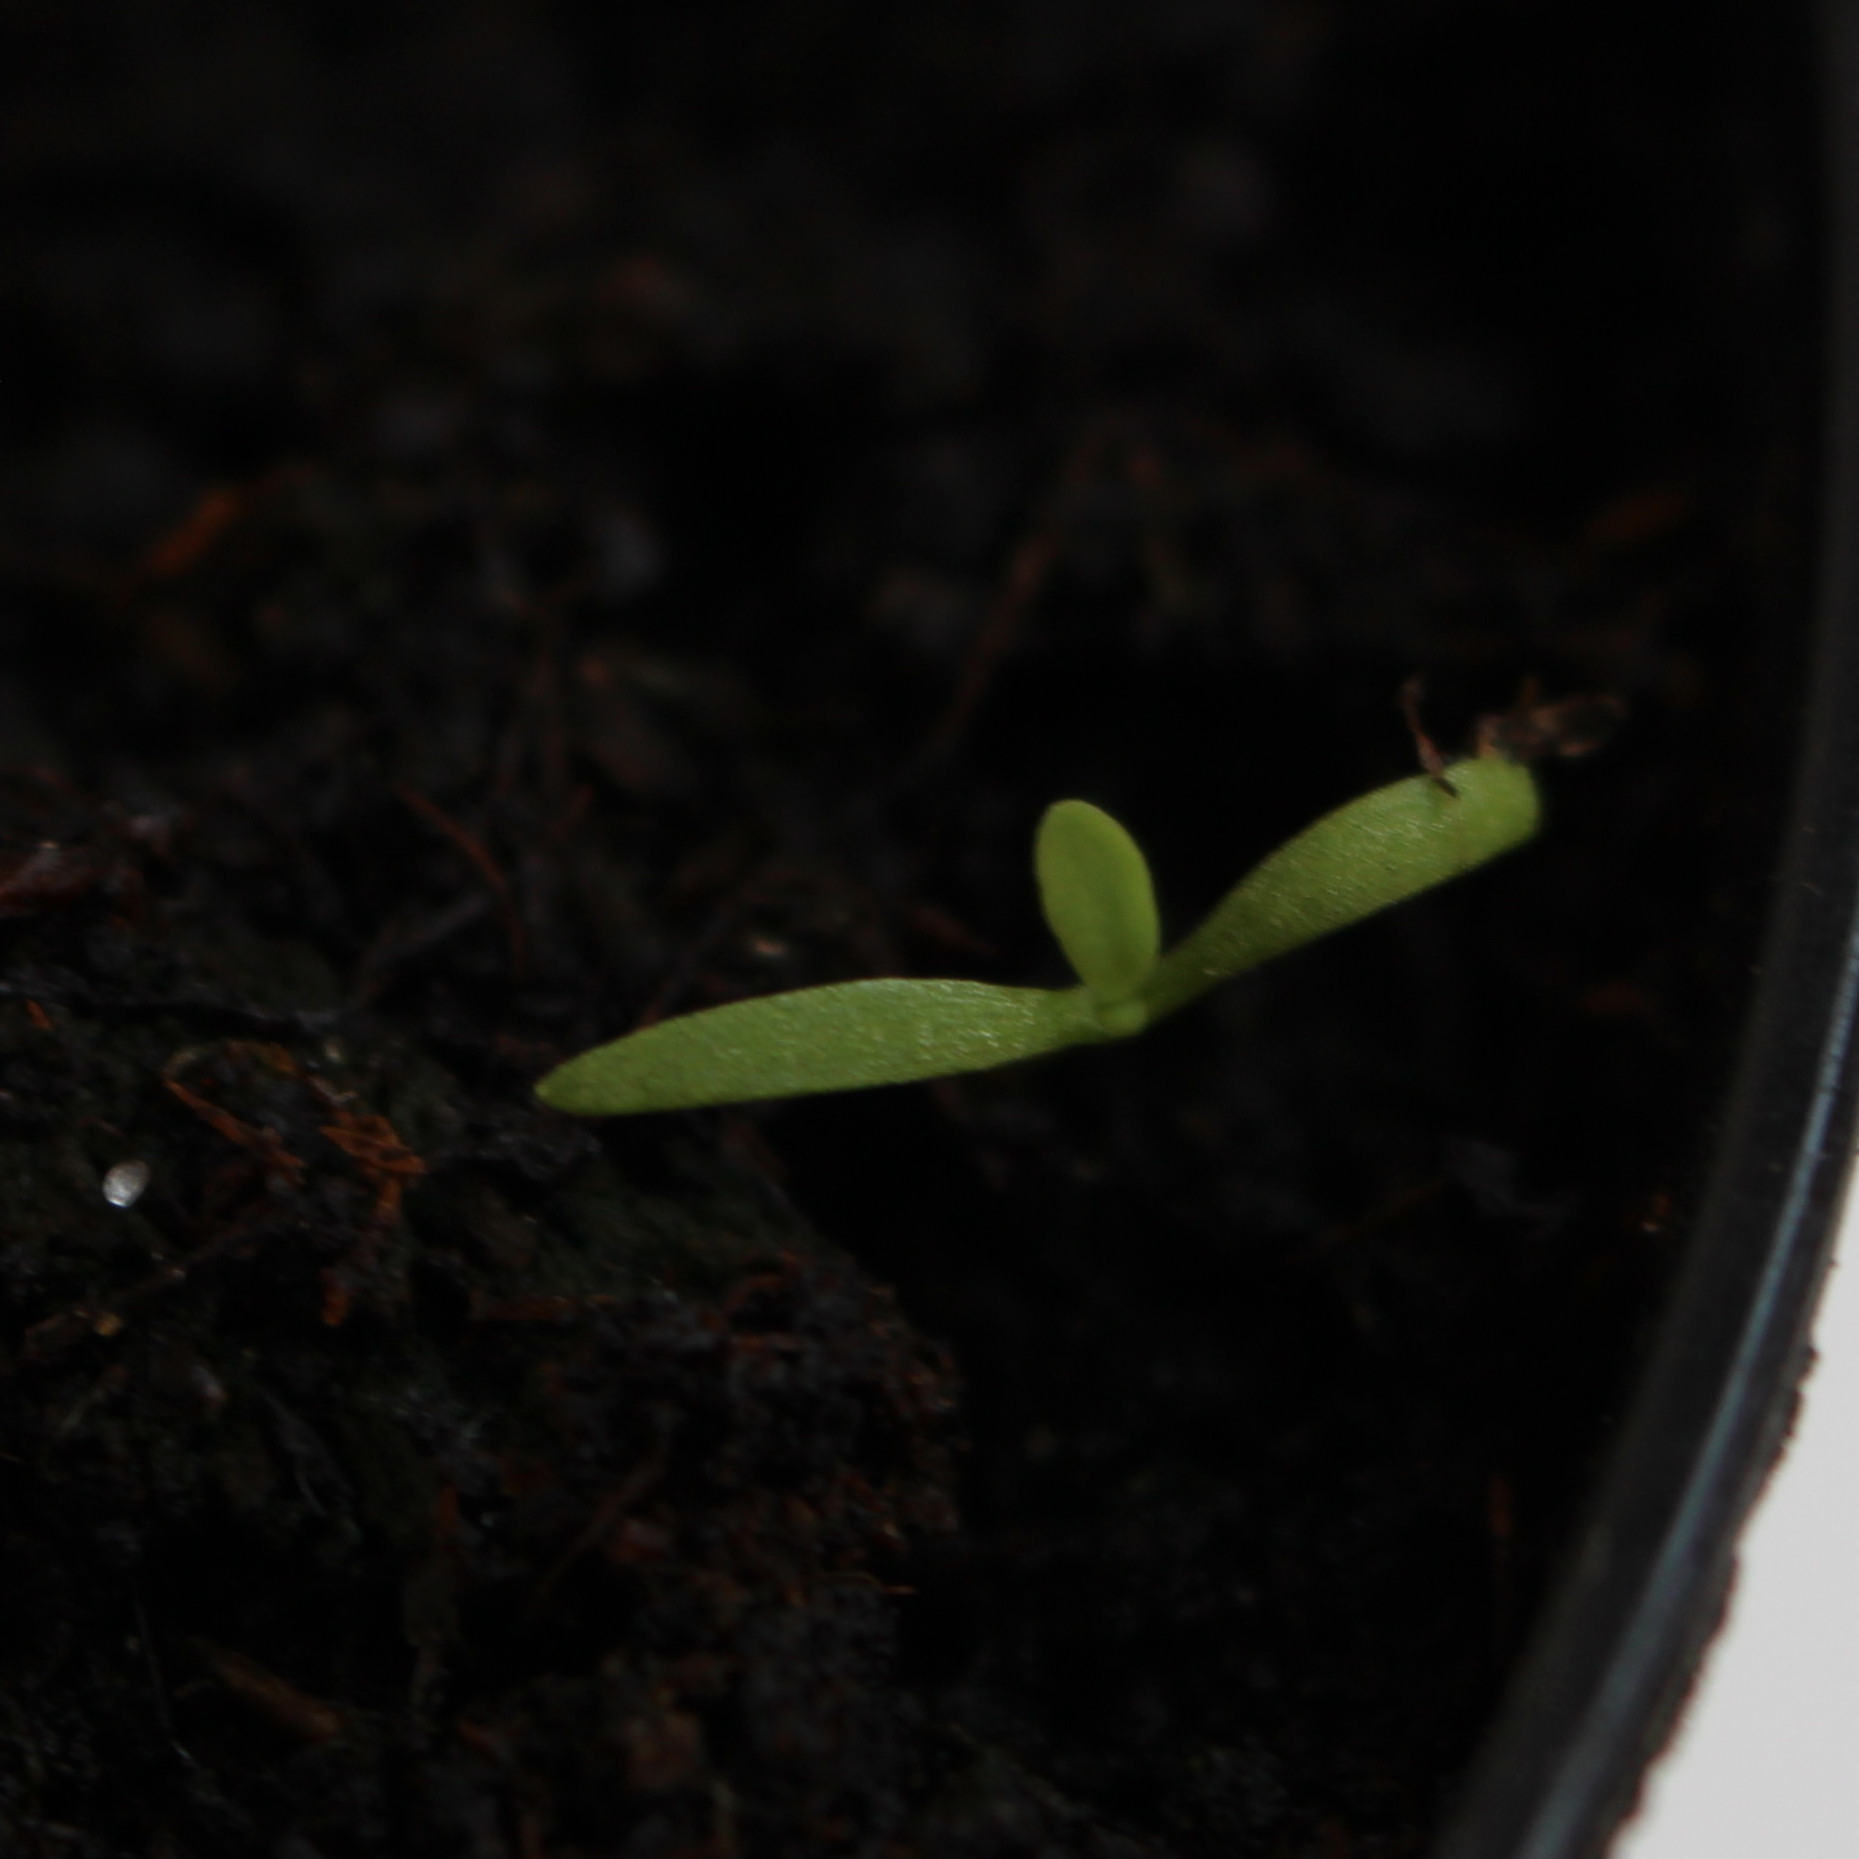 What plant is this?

Papaver rhoeas
